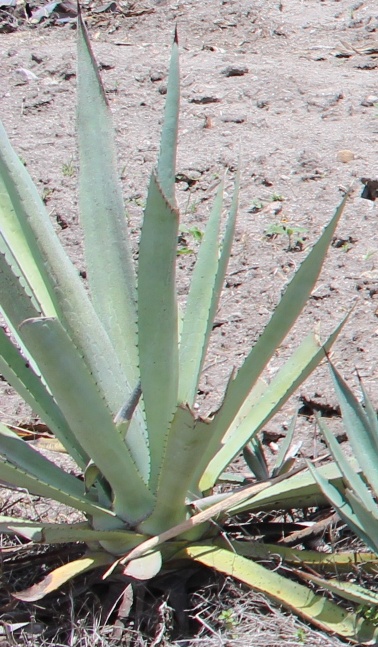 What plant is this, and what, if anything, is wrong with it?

agave, small
